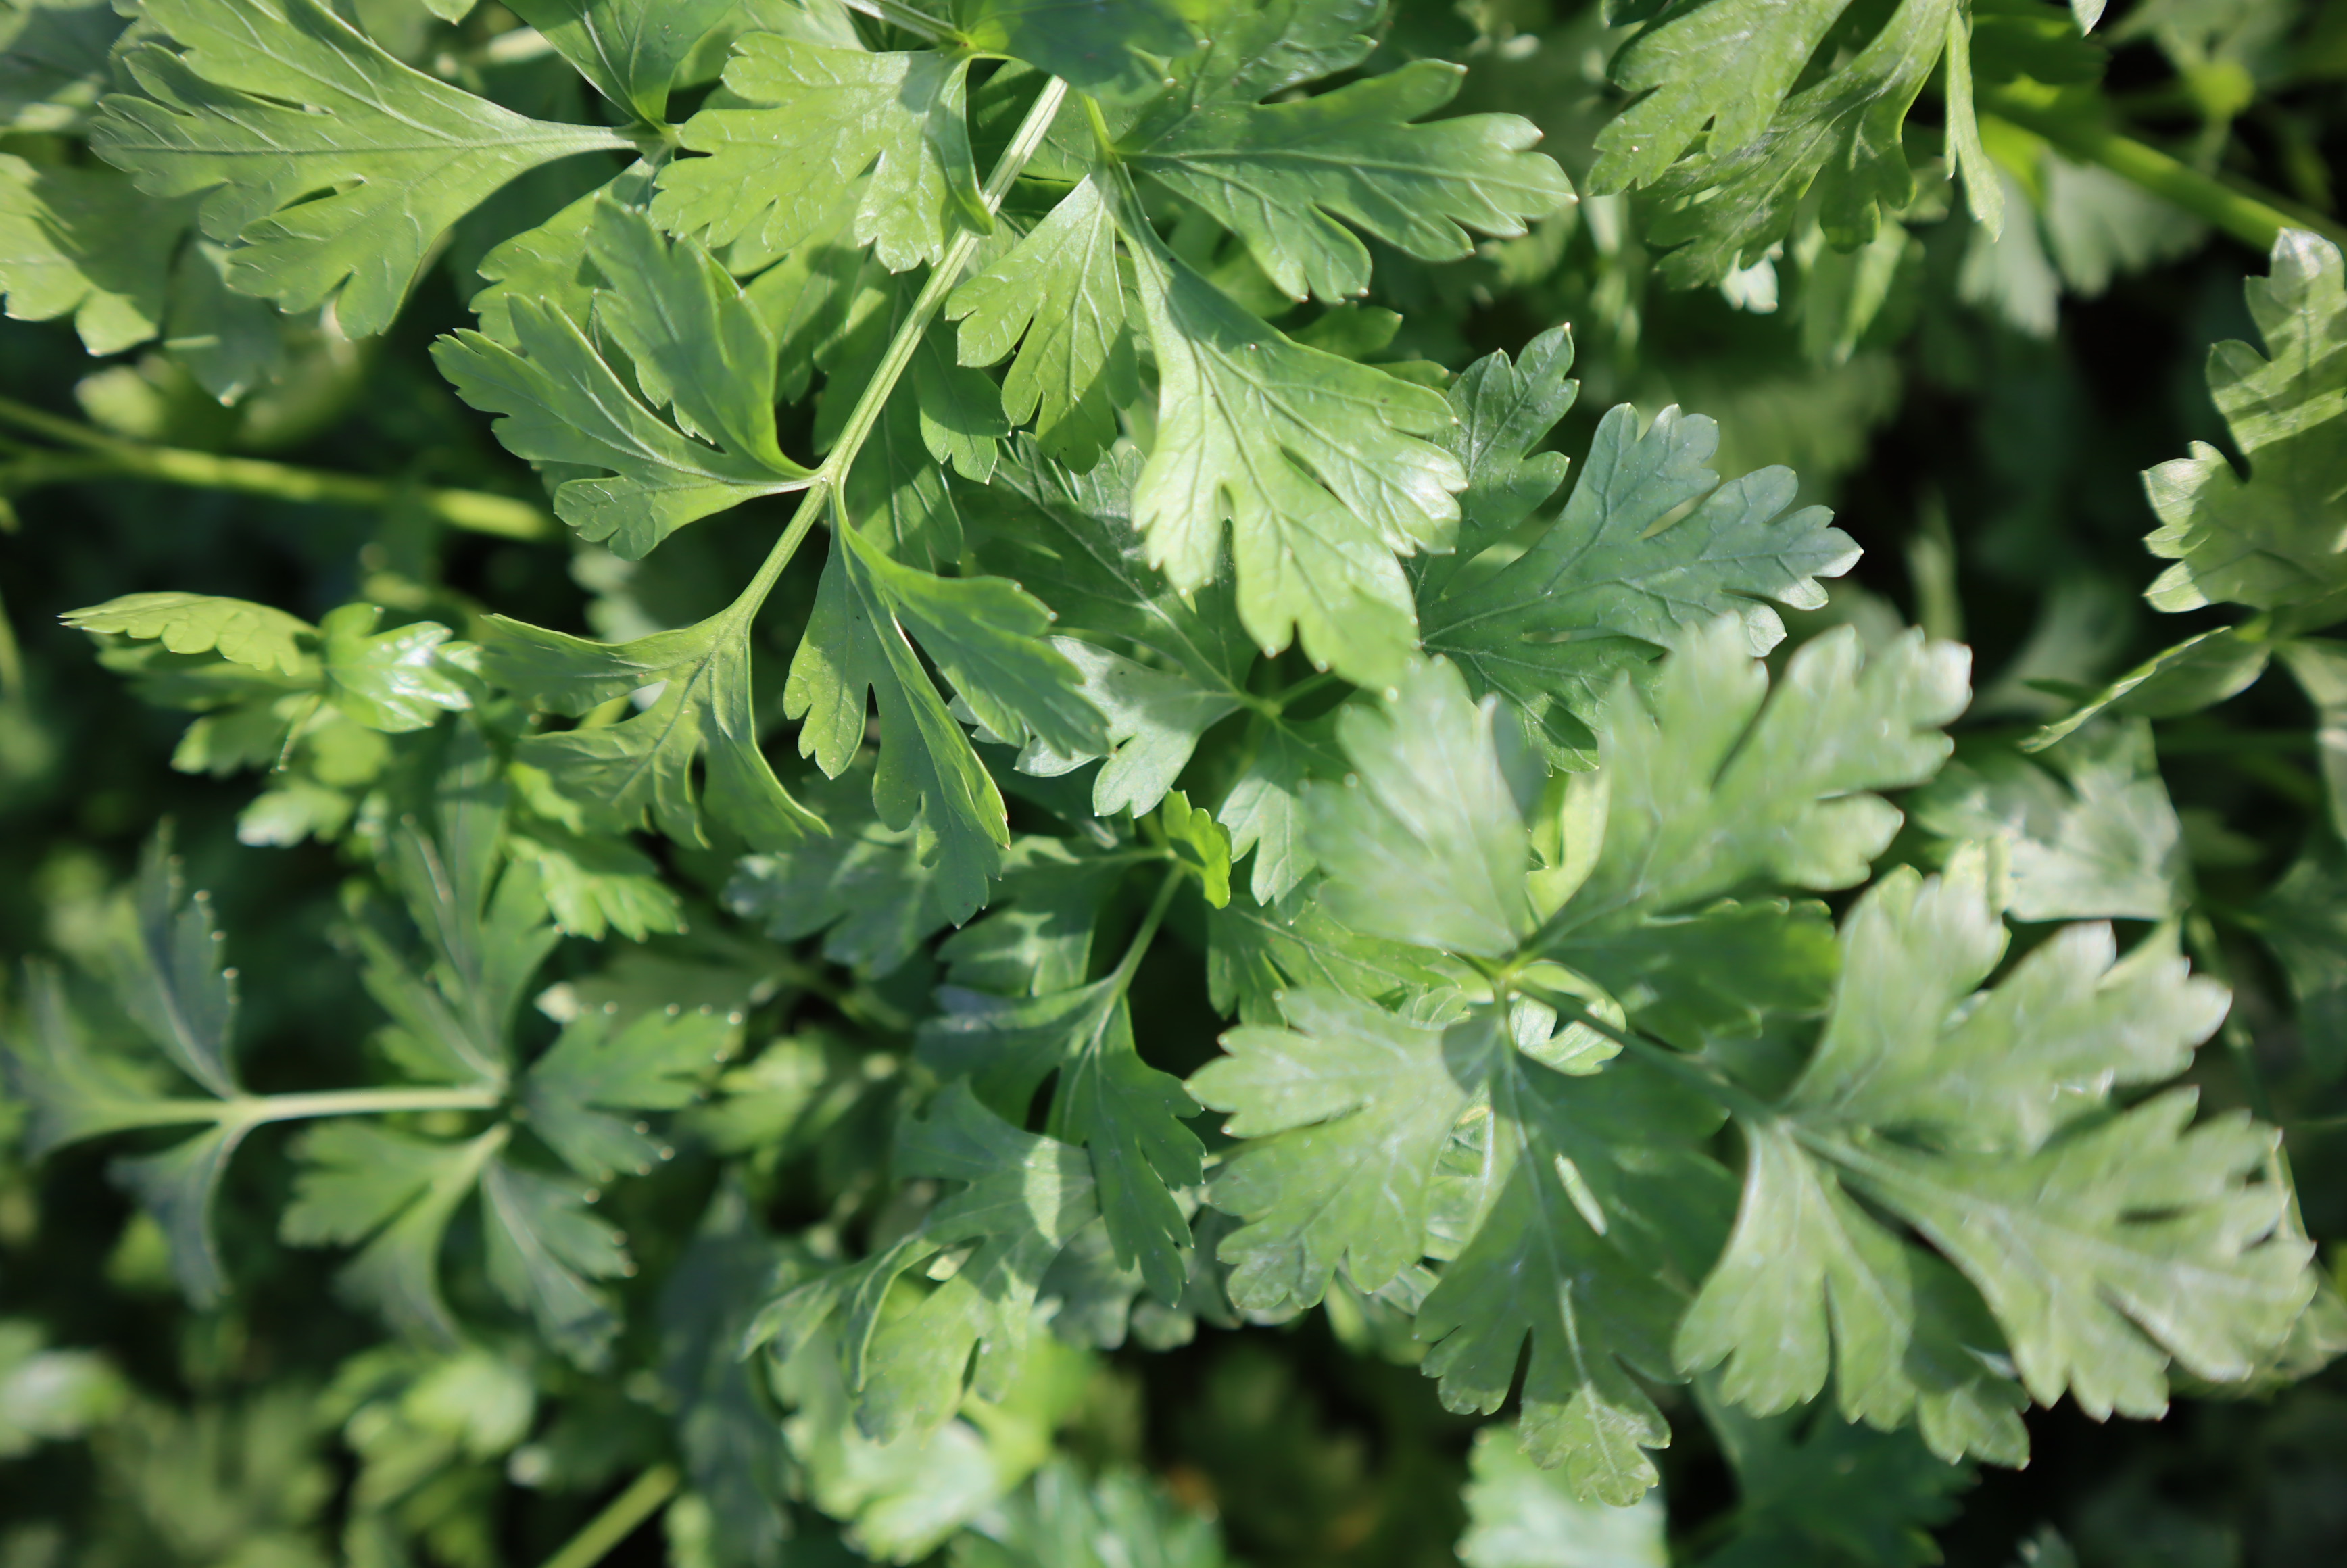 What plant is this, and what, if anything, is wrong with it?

parsley, healthy
